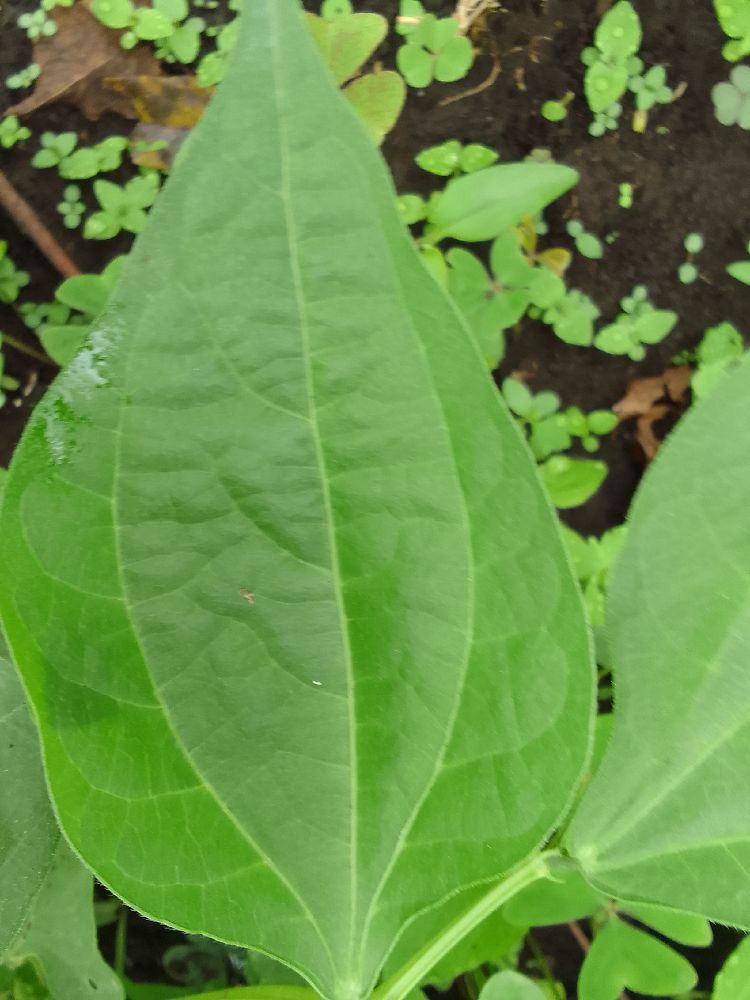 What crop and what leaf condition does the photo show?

common bean, healthy
